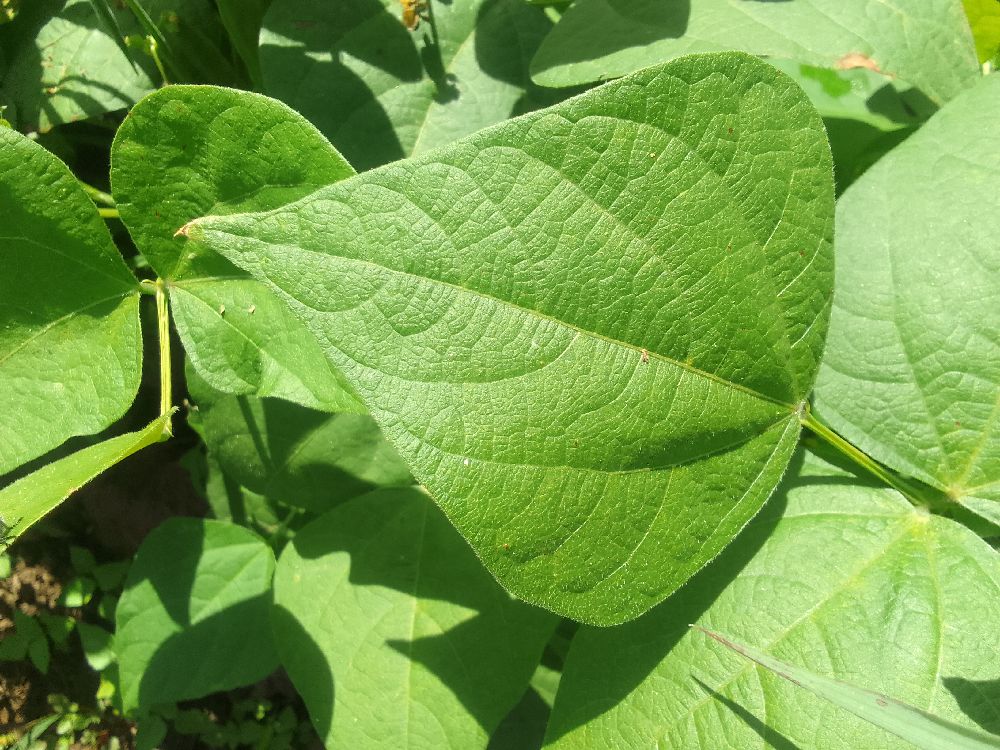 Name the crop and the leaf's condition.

common bean, healthy
